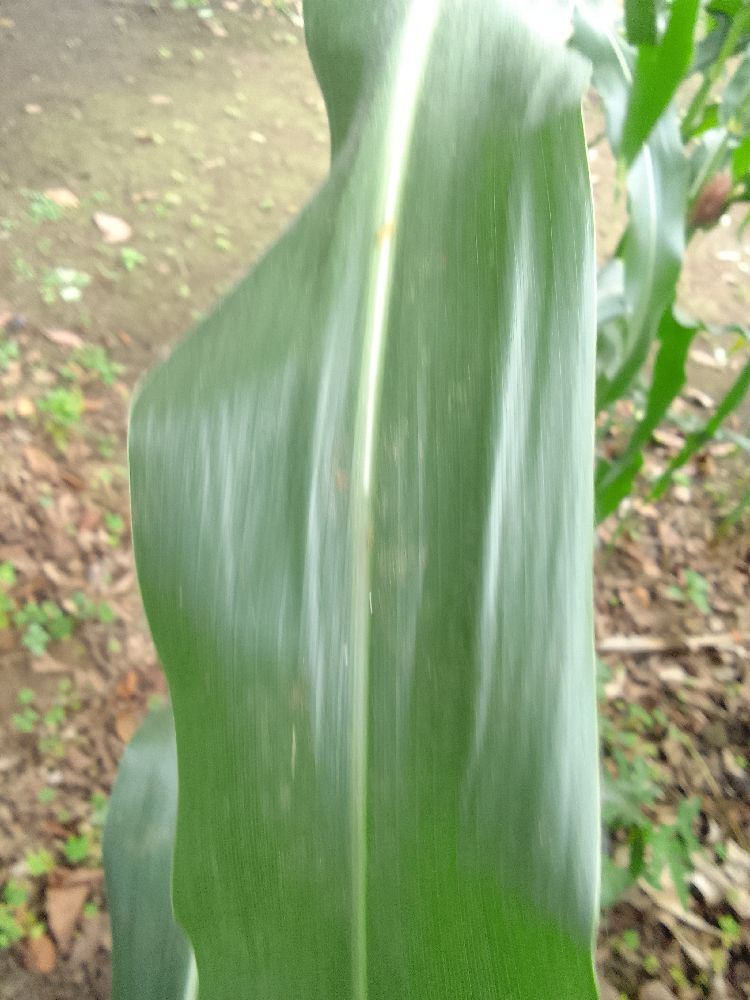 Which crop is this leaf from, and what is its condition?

maize, healthy
